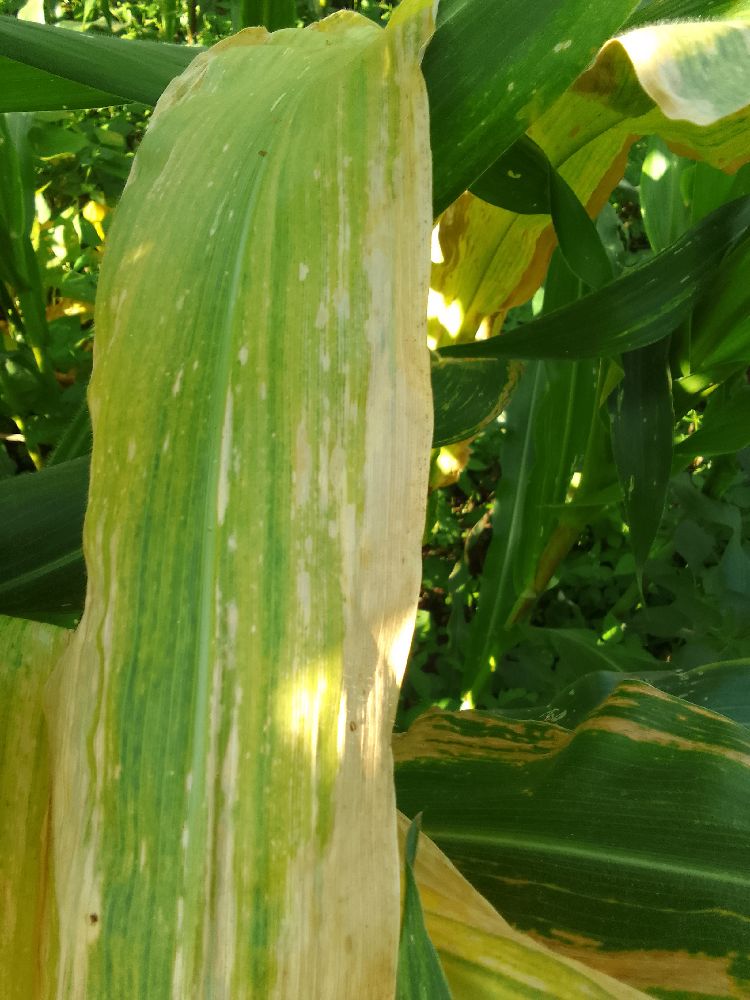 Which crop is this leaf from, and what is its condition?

maize, maize lethal necrosis
